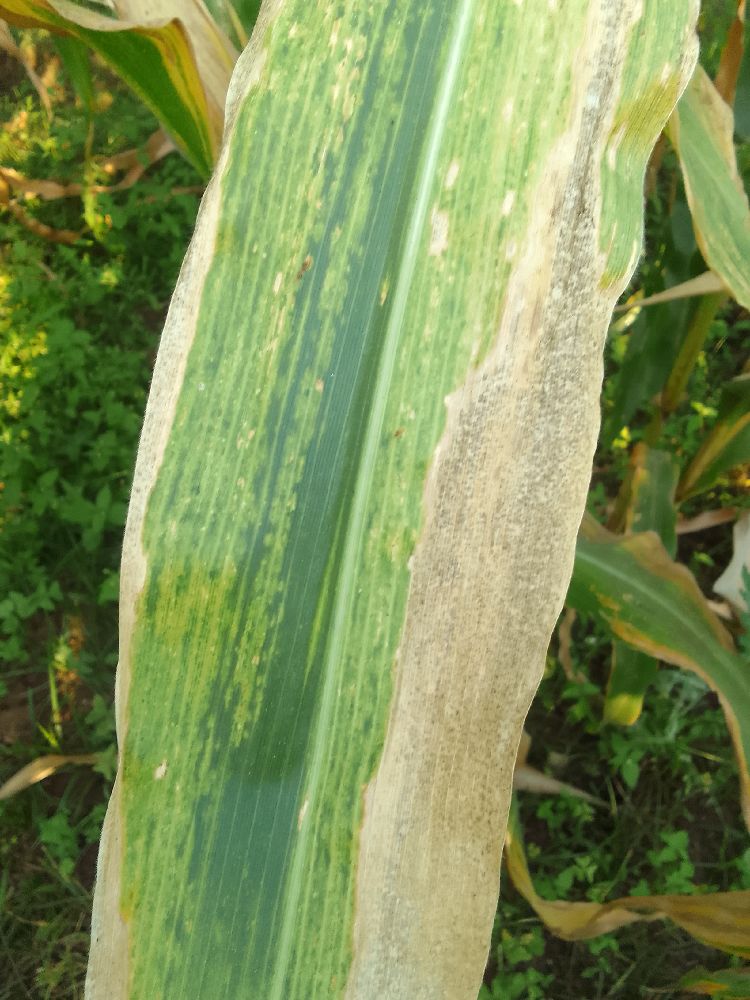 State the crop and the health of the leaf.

maize, maize lethal necrosis
